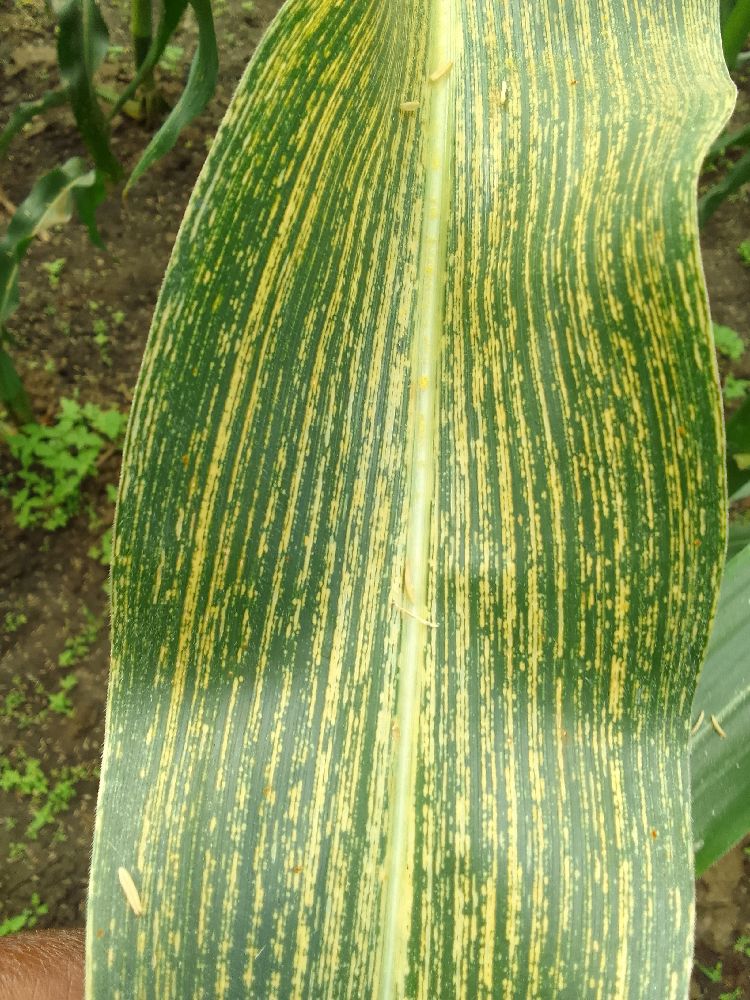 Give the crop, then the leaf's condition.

maize, maize streak virus
